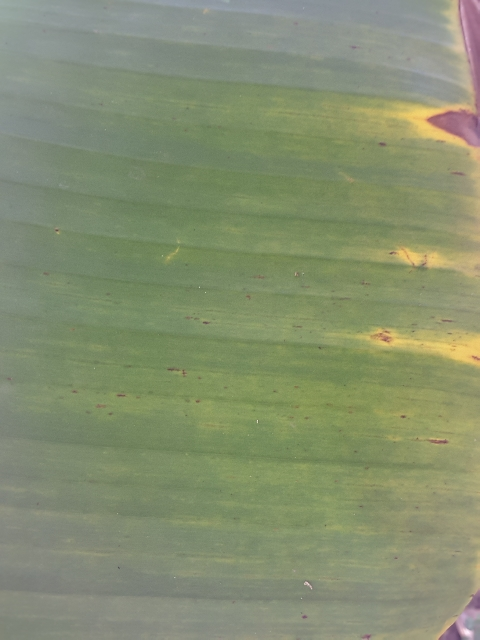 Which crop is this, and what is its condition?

banana, fusarium wilt race 1
